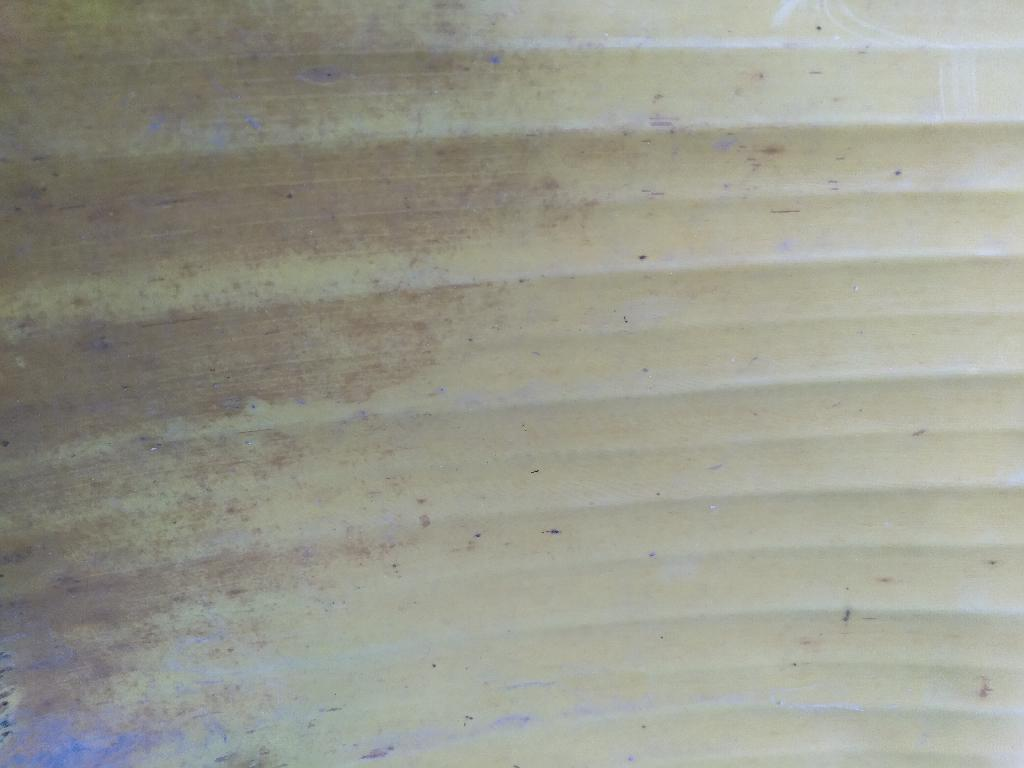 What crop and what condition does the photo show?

banana, fusarium wilt race 1
